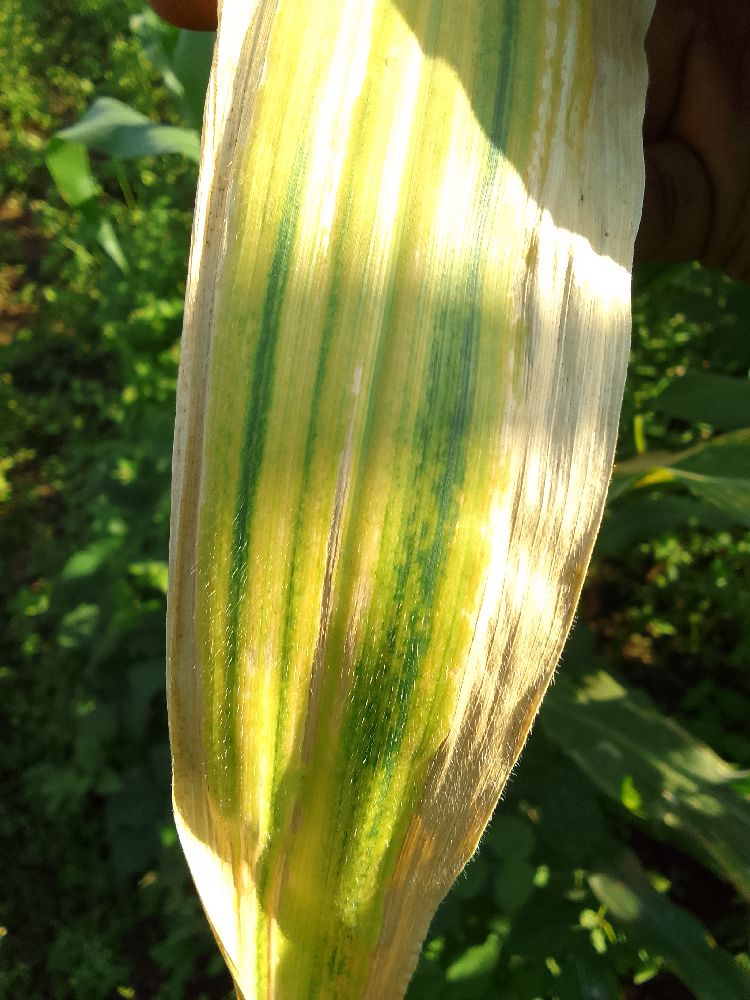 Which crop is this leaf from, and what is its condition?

maize, maize lethal necrosis
